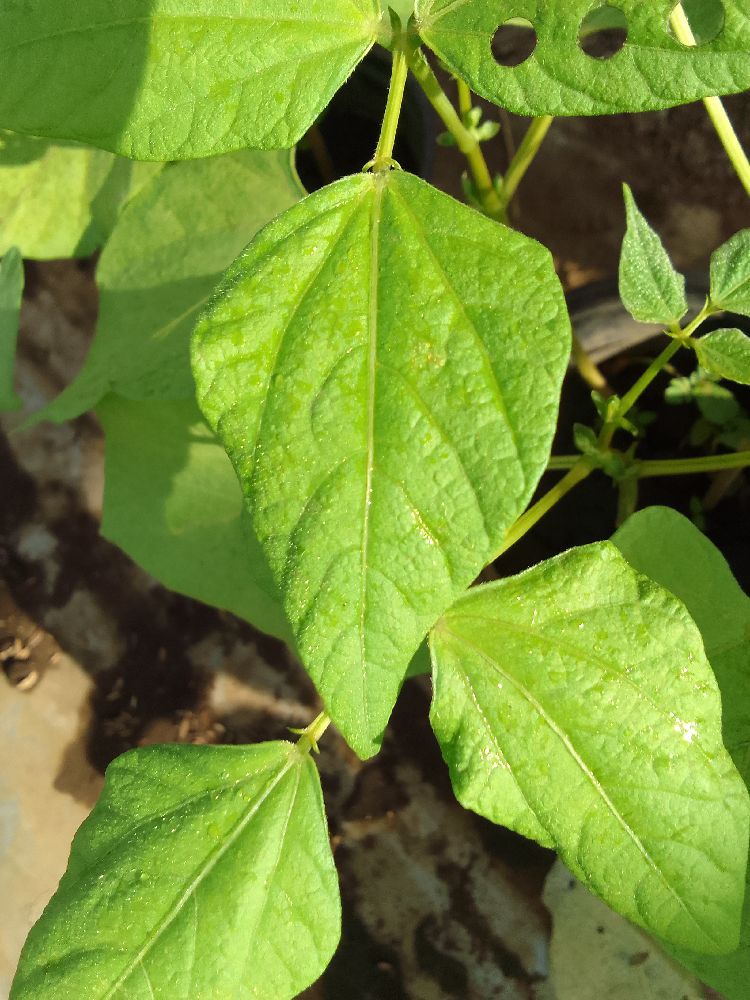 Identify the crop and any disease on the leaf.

common bean, healthy
